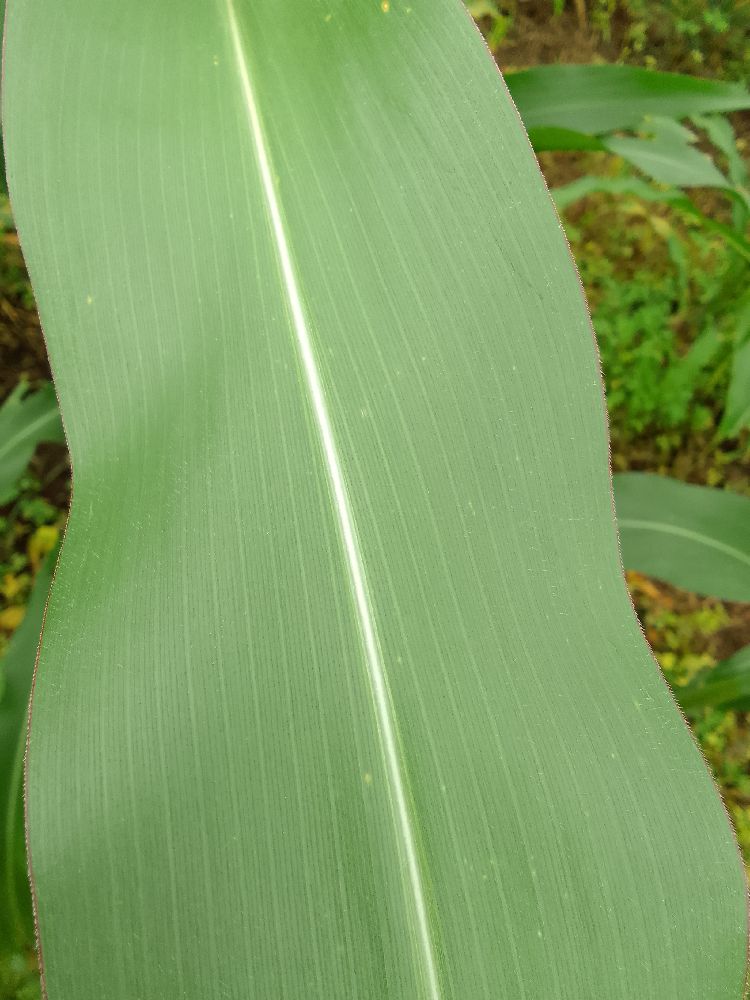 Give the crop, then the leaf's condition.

maize, healthy
